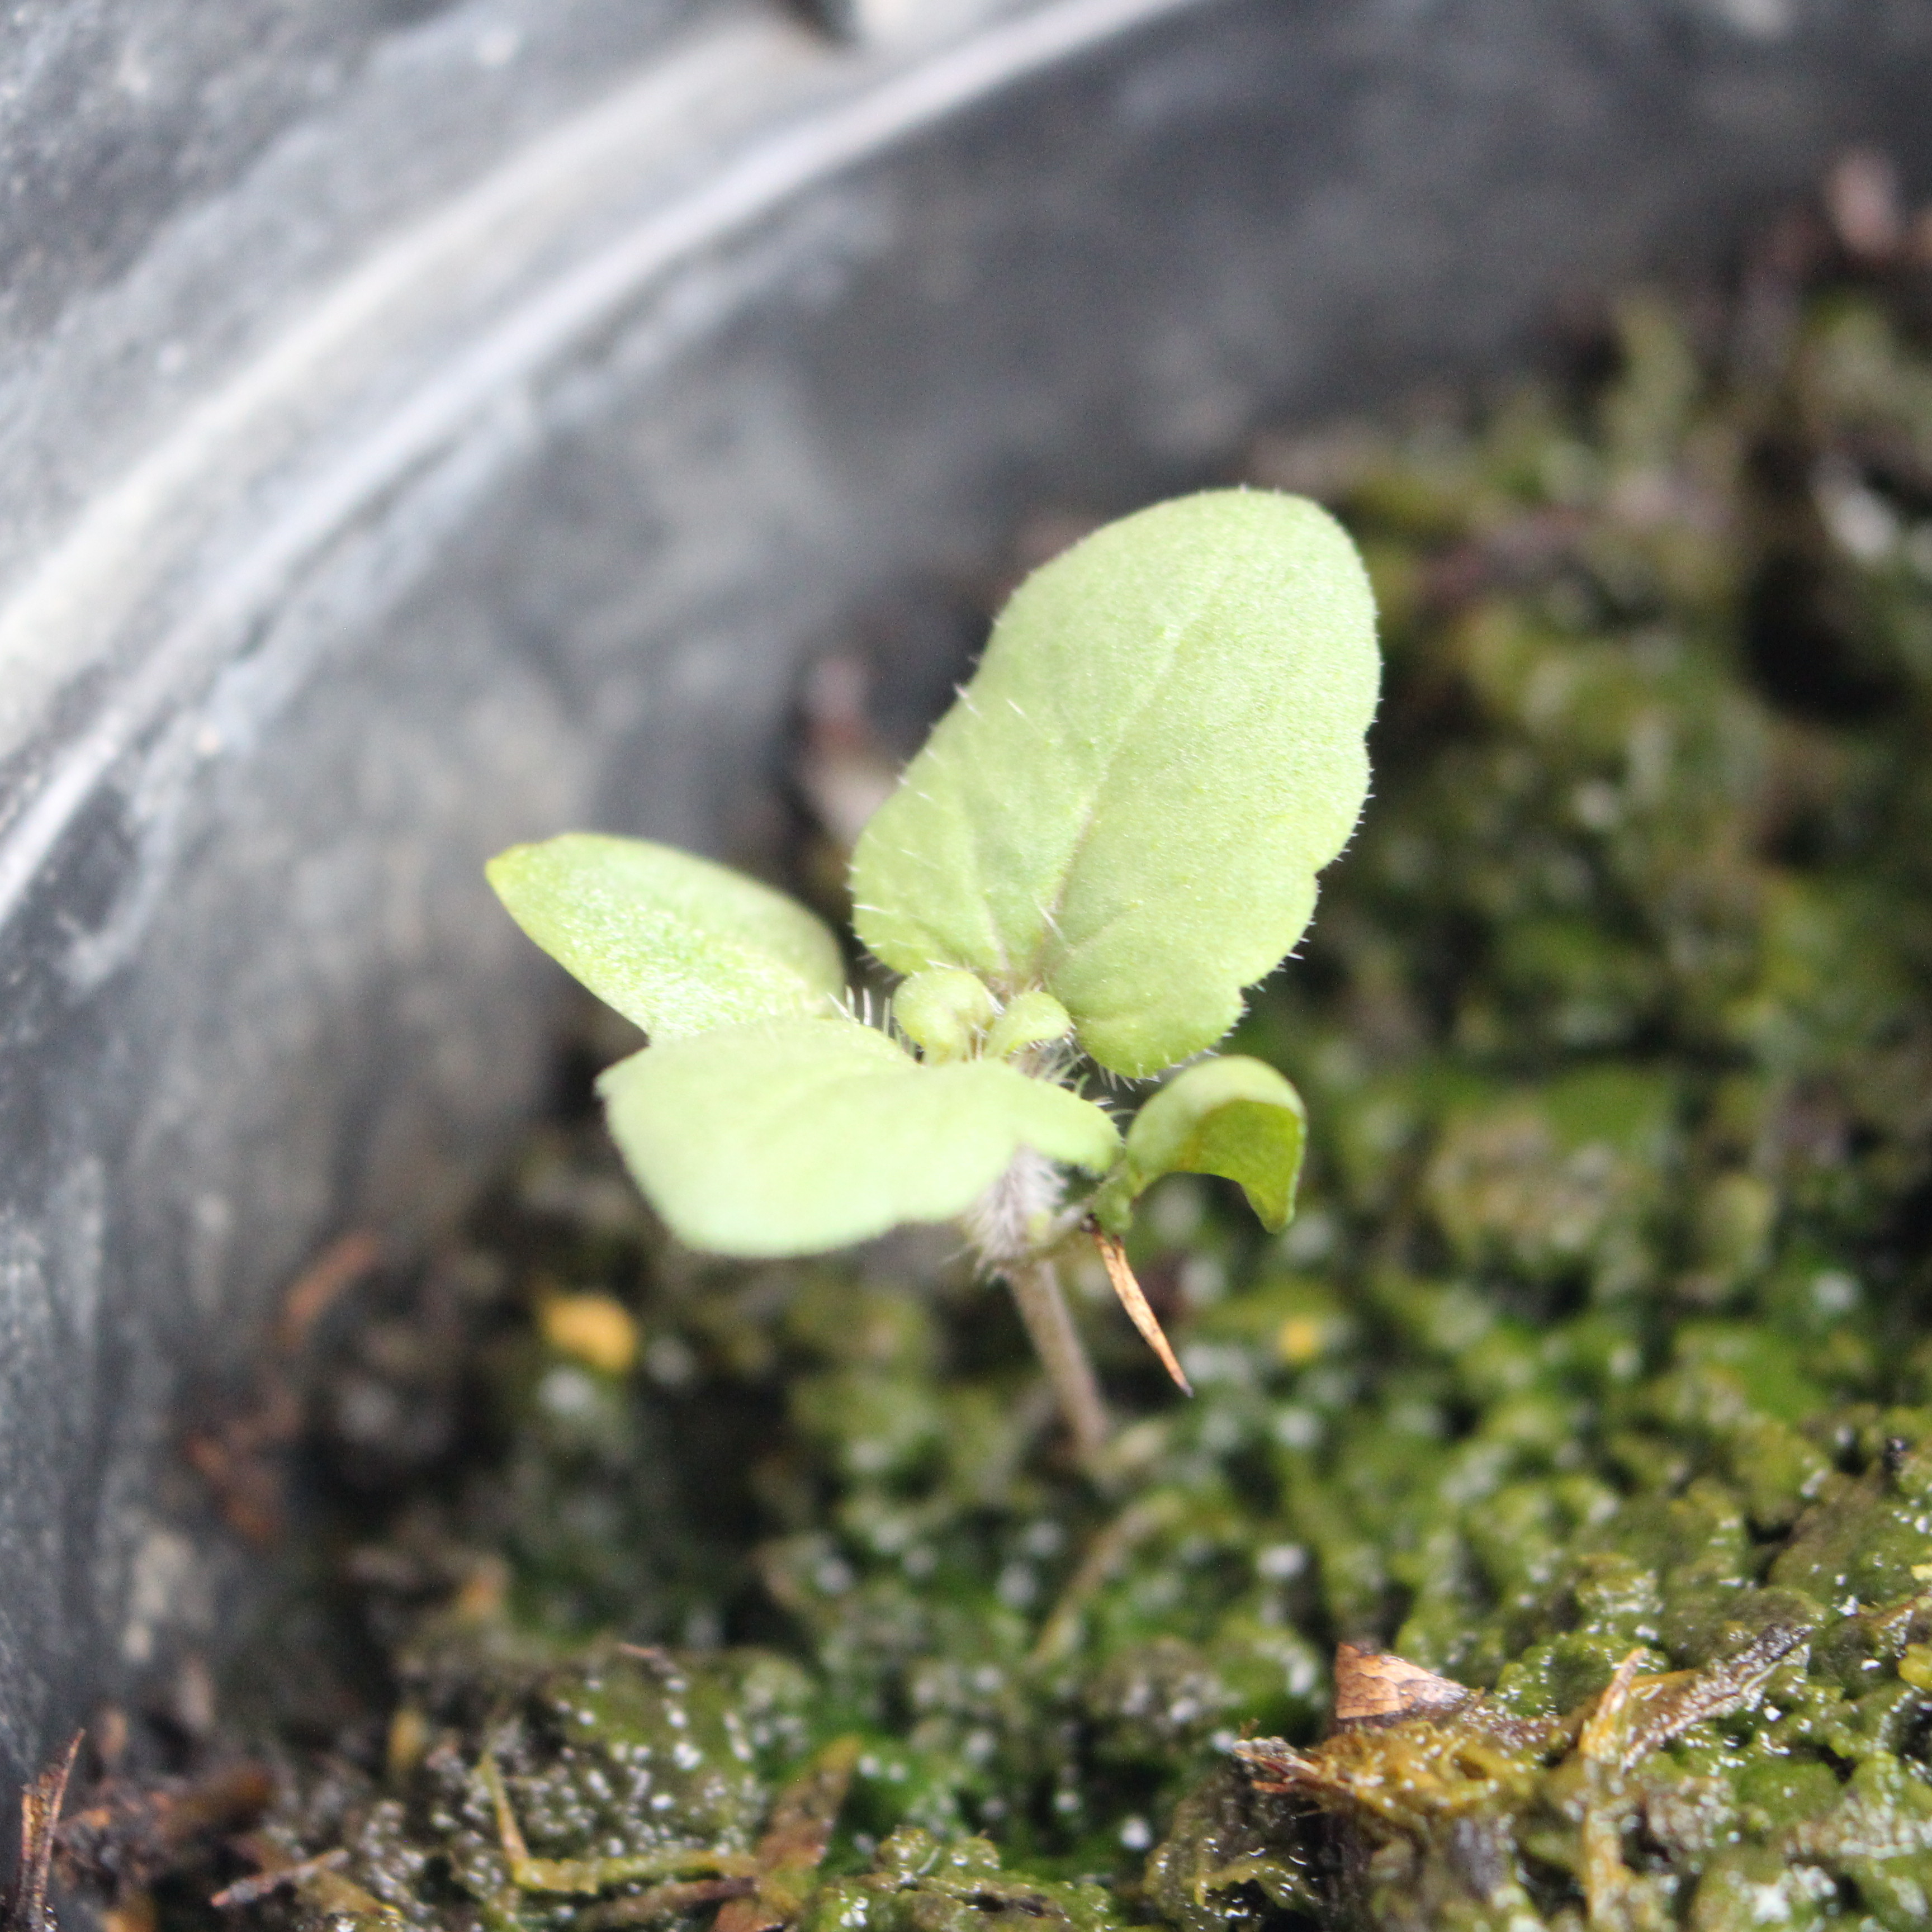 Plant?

Veronica persica
